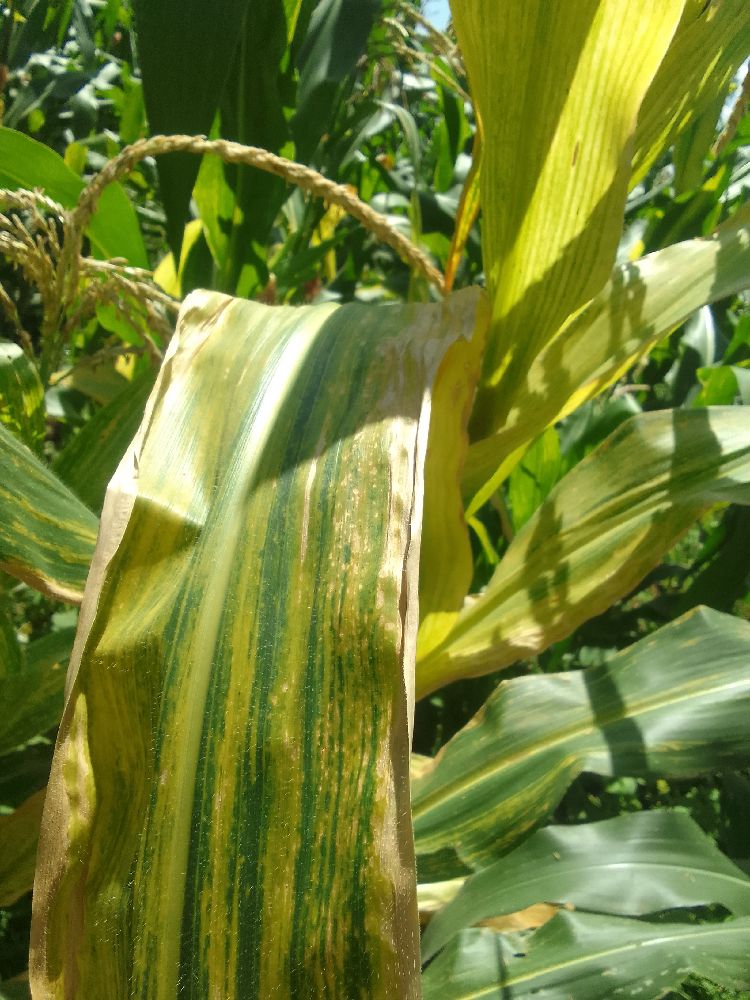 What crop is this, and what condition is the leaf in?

maize, maize lethal necrosis
